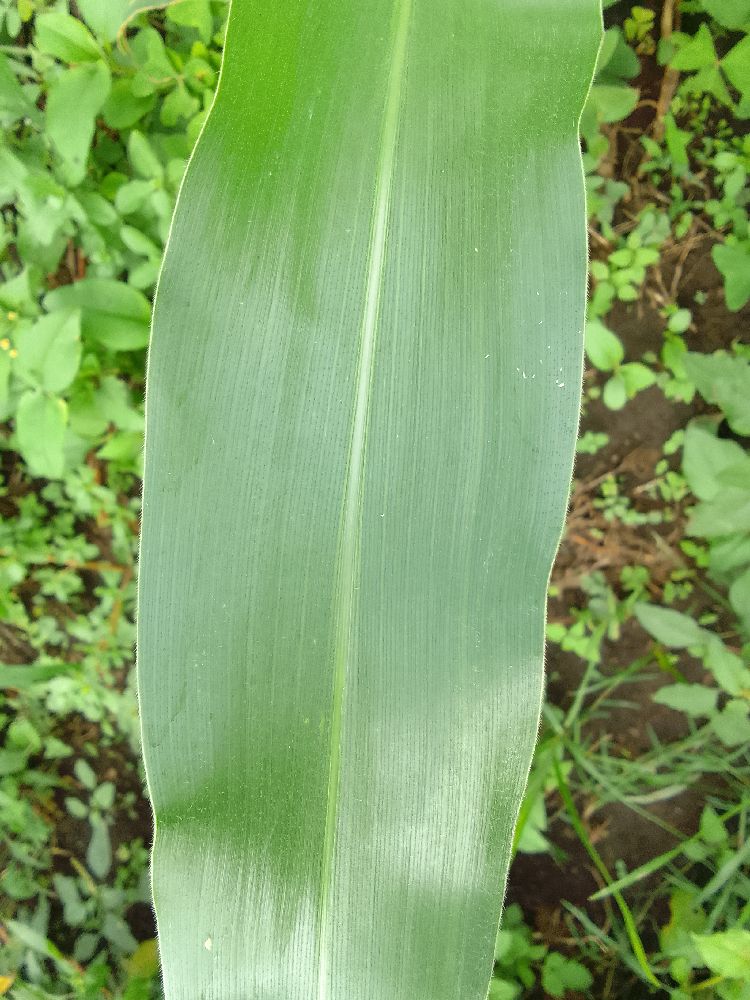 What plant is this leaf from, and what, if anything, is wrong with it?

maize, healthy
